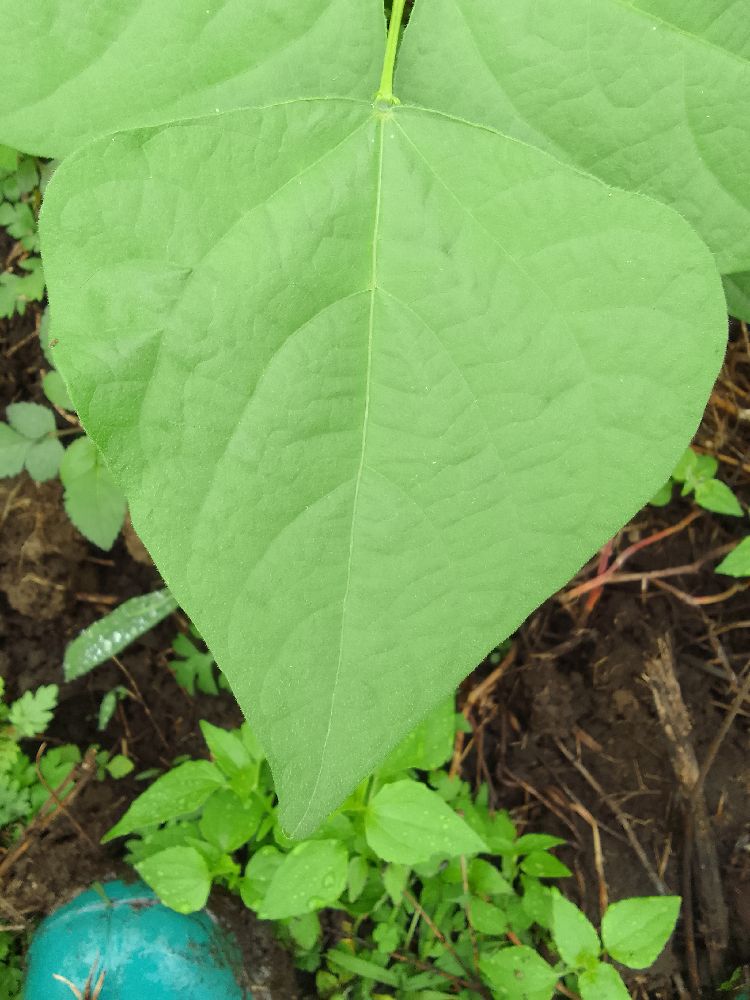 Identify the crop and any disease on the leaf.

common bean, healthy
